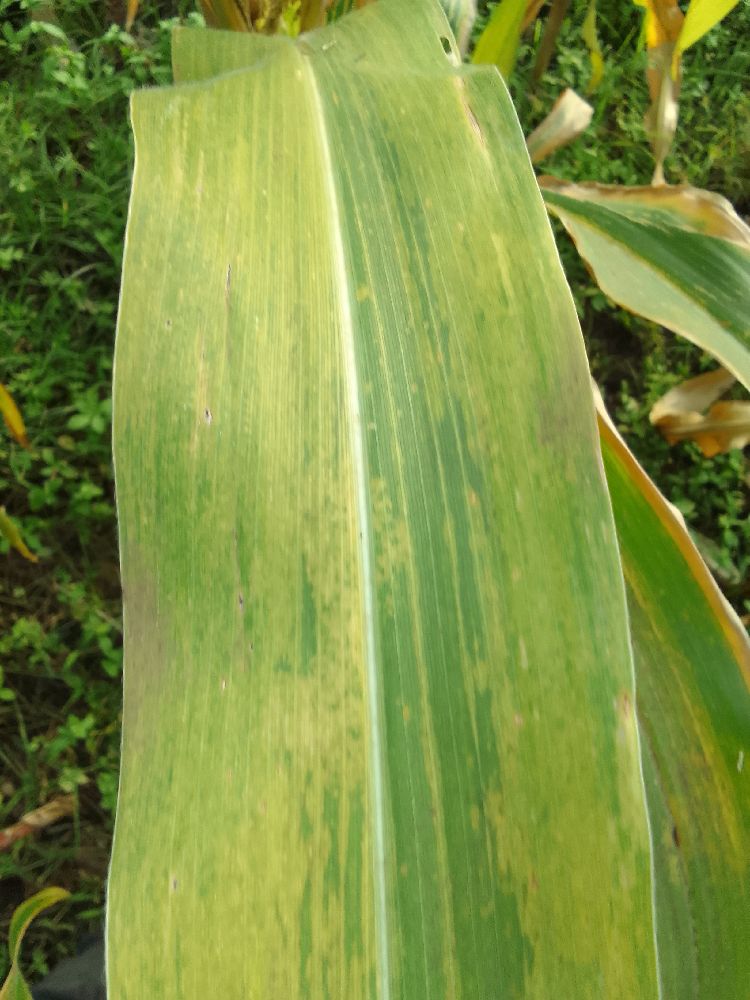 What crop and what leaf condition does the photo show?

maize, maize lethal necrosis
